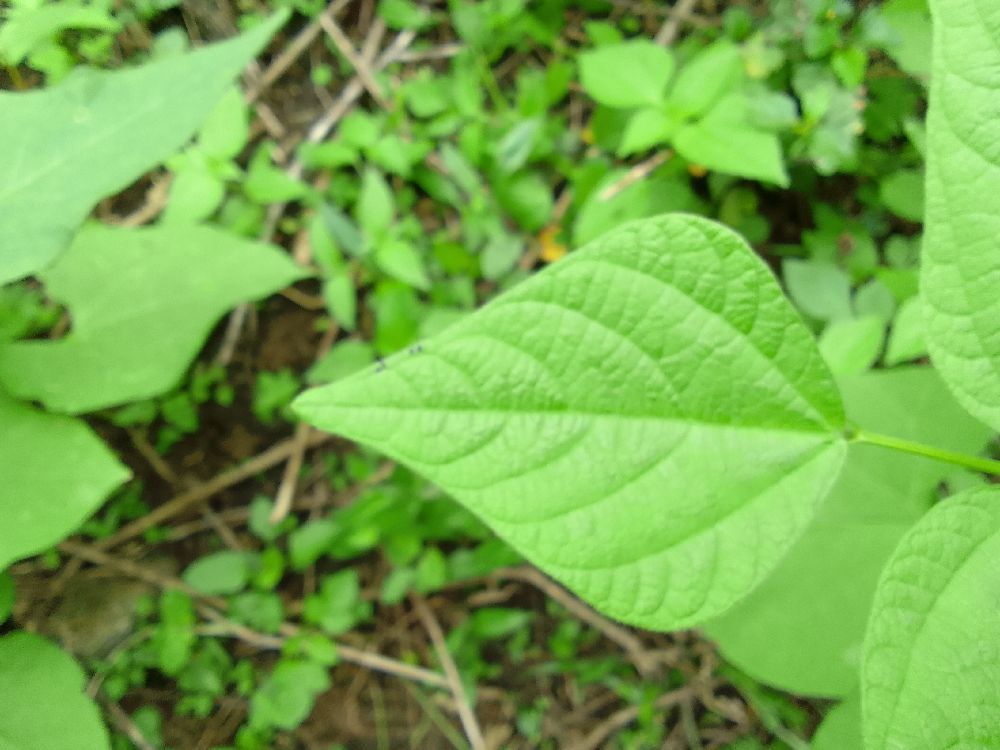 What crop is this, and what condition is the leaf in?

common bean, healthy
